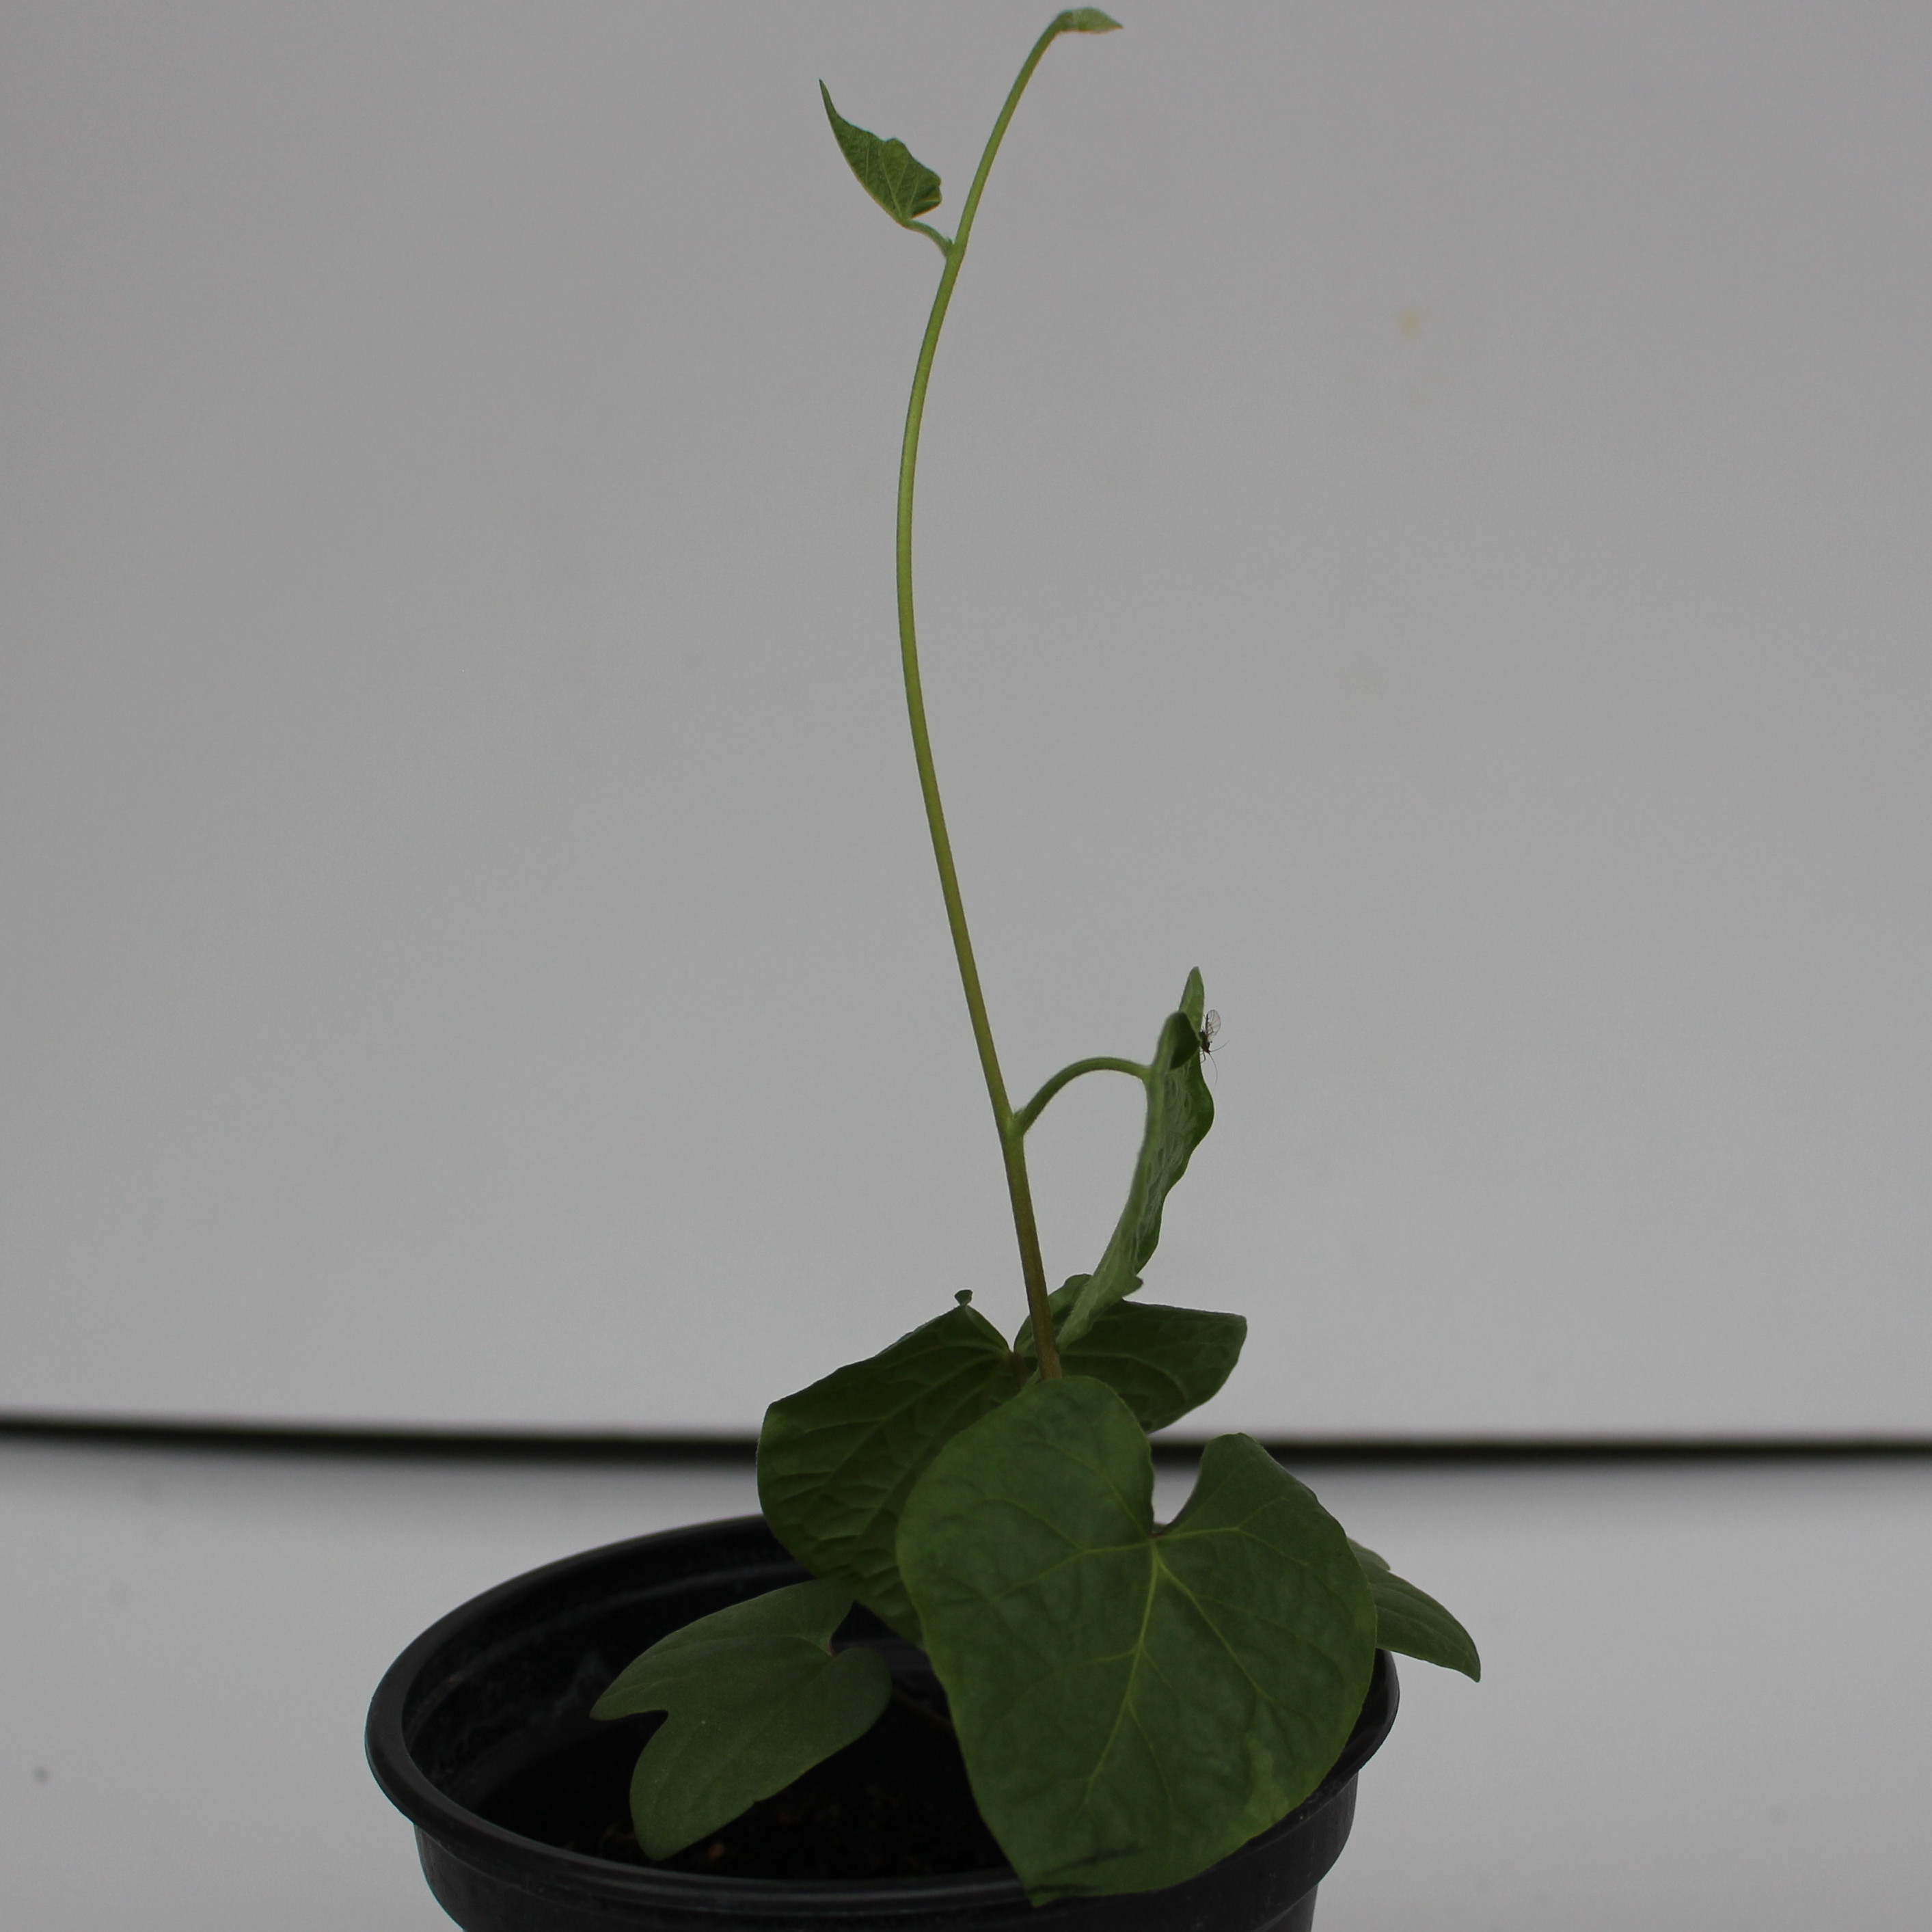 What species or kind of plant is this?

Convolvulus arvensis
